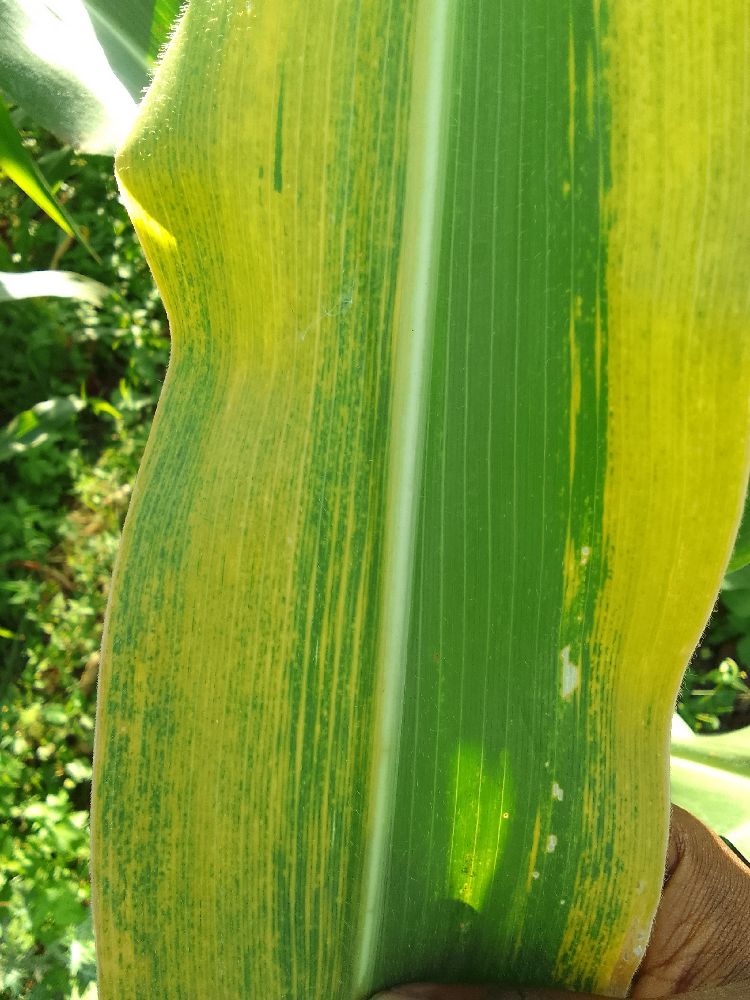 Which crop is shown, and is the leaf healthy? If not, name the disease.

maize, maize lethal necrosis
